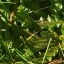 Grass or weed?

structured weed
